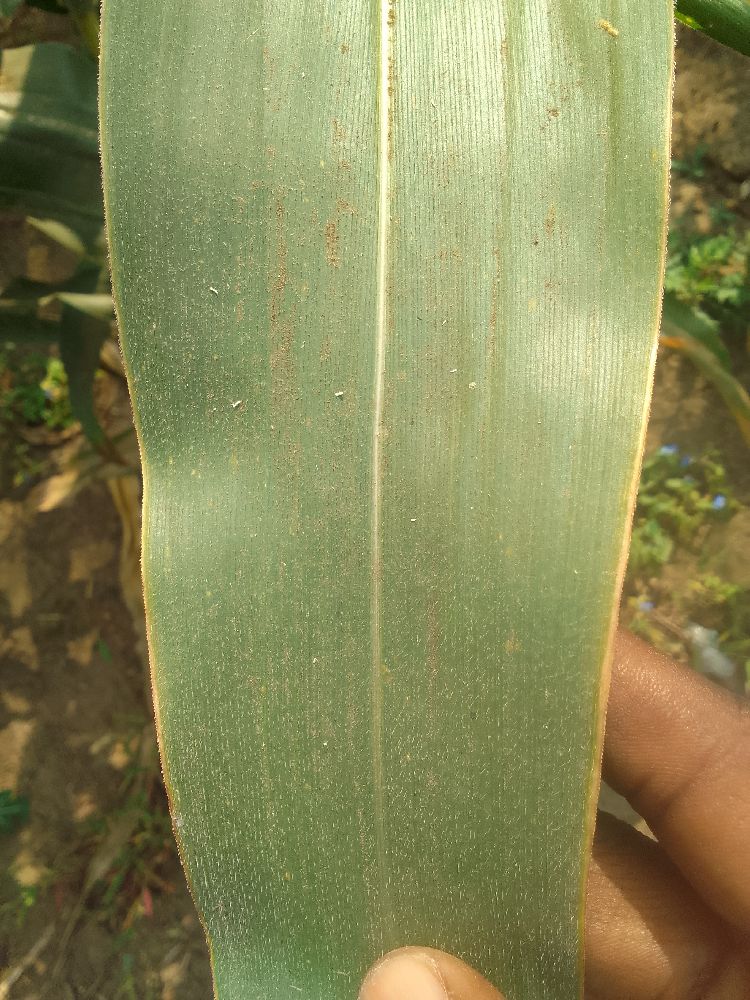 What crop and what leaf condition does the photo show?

maize, healthy
